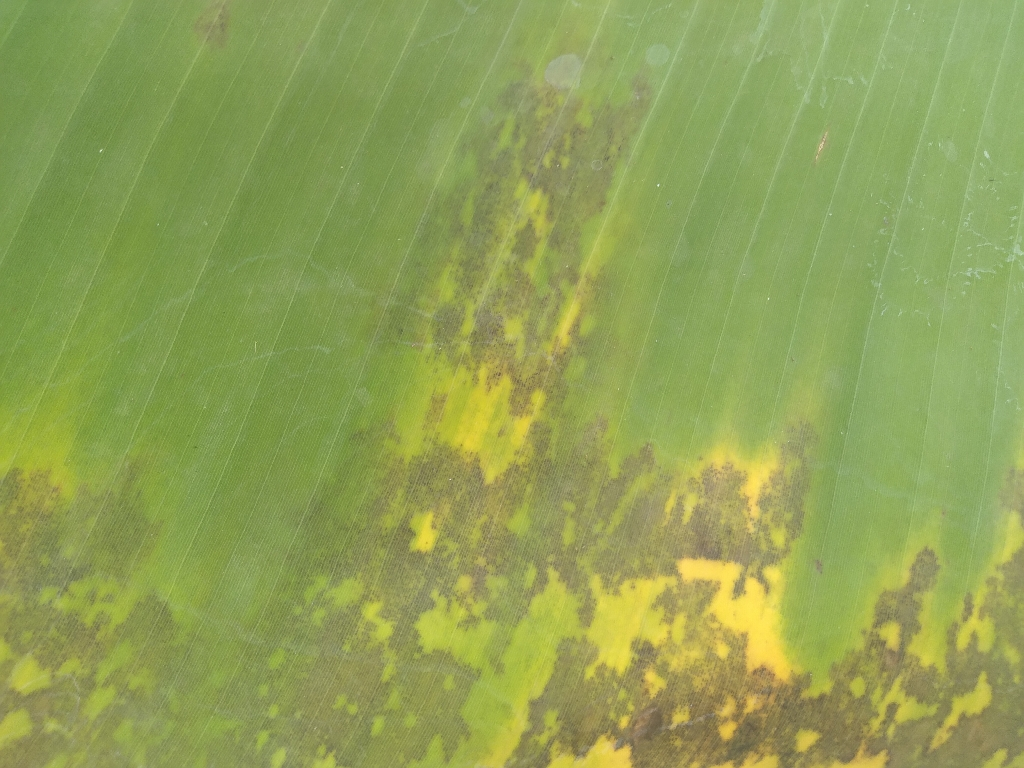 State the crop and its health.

banana, black sigatoka
